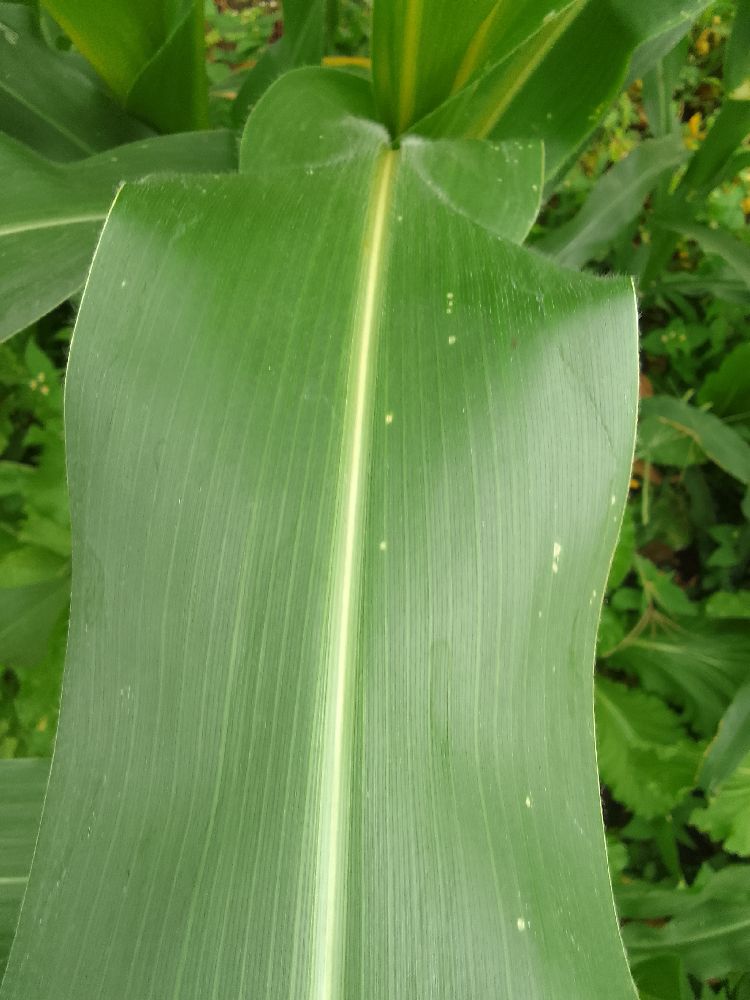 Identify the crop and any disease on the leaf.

maize, healthy
